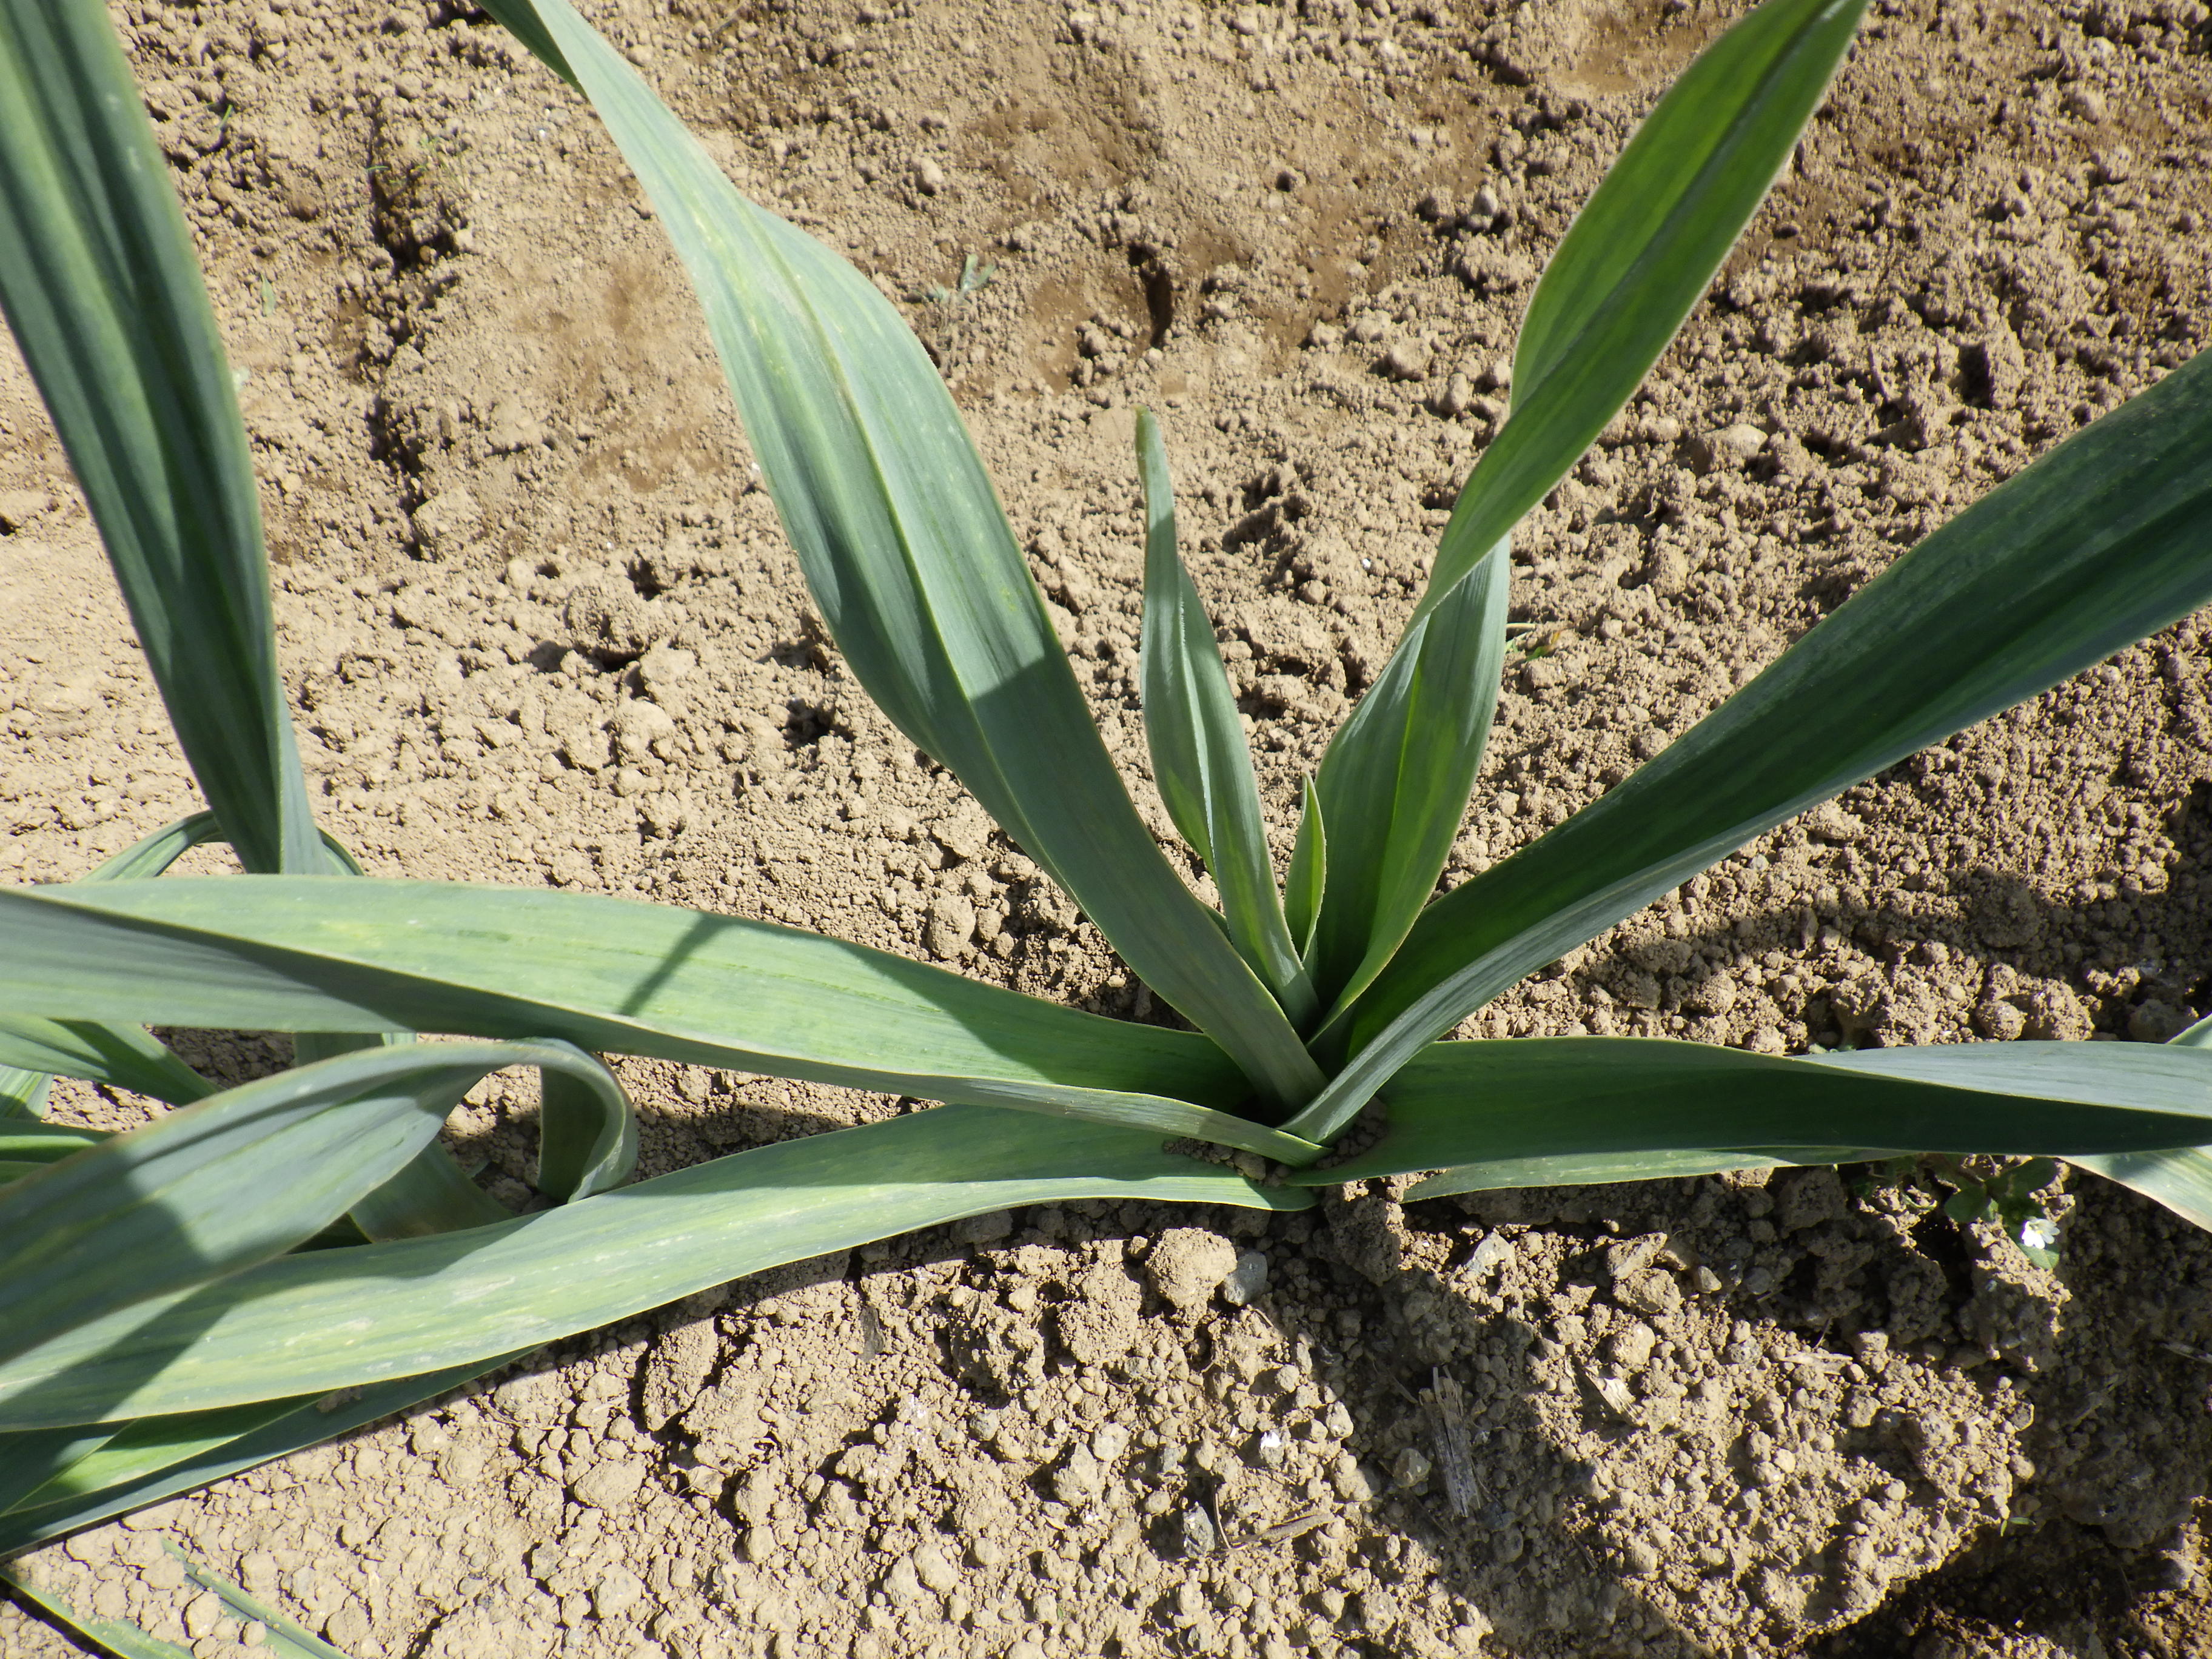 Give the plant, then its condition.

garlic, healthy
